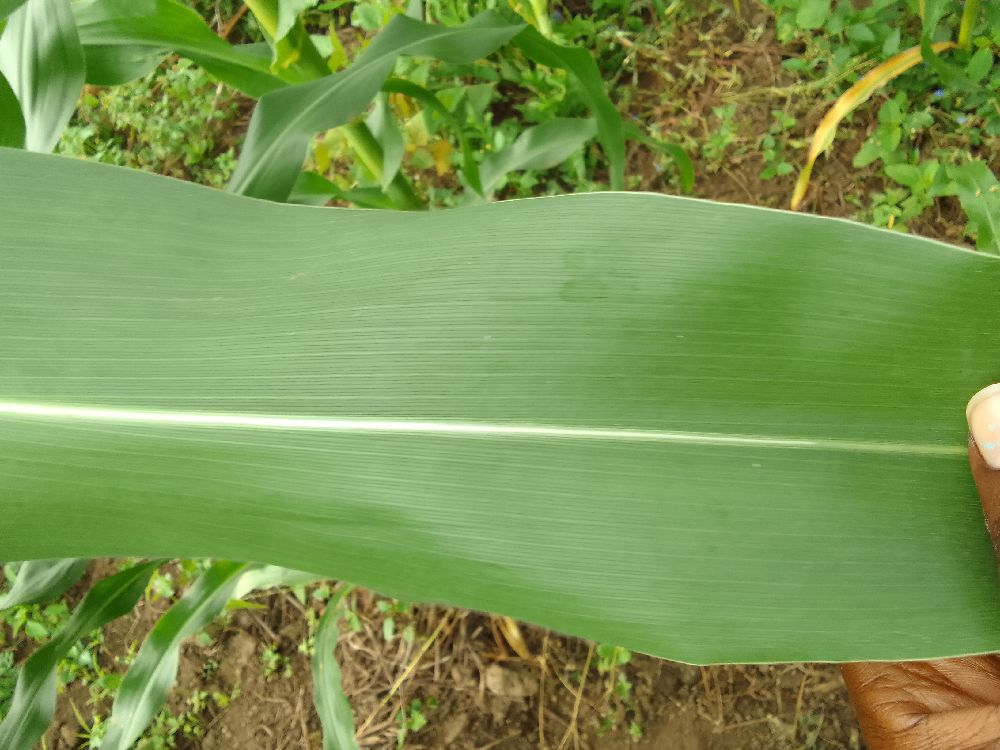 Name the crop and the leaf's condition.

maize, healthy
